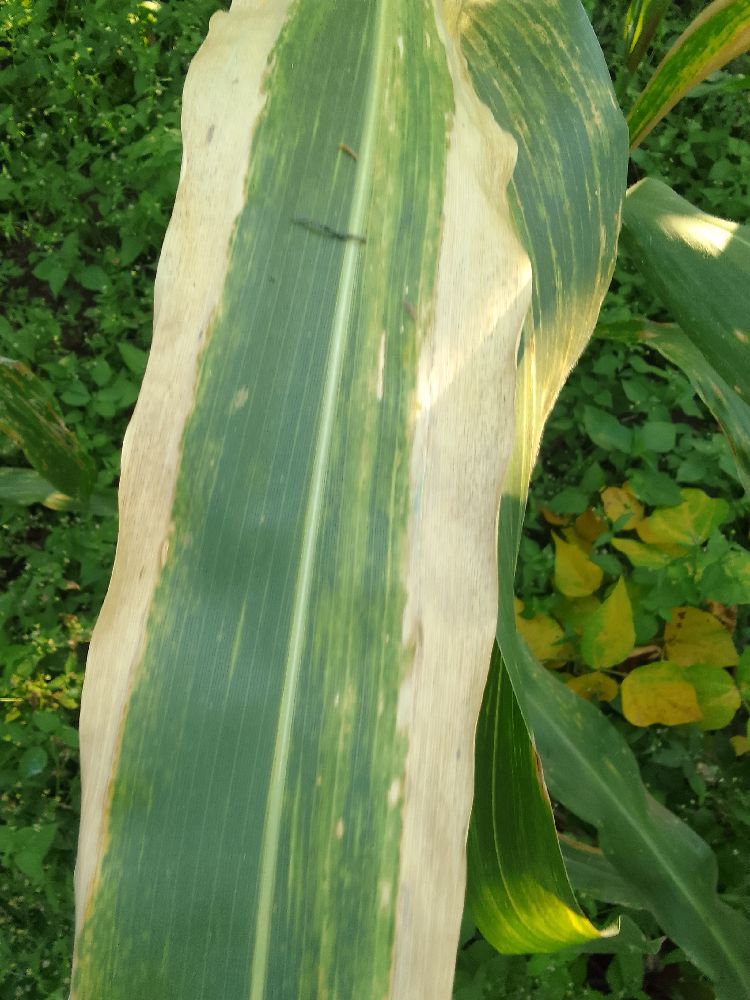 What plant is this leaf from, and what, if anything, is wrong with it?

maize, maize lethal necrosis
